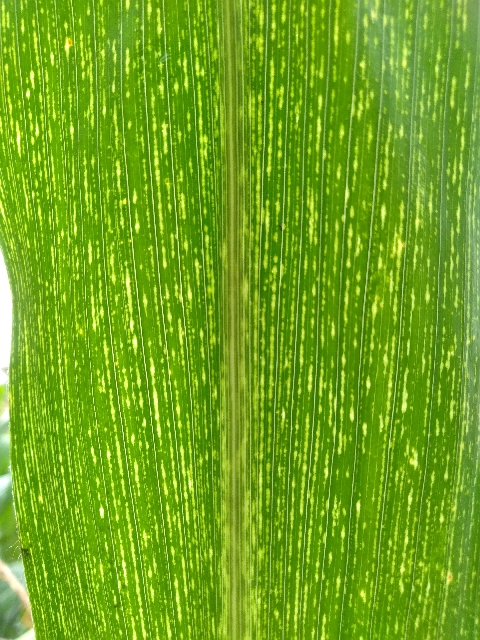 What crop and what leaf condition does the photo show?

maize, maize streak virus
